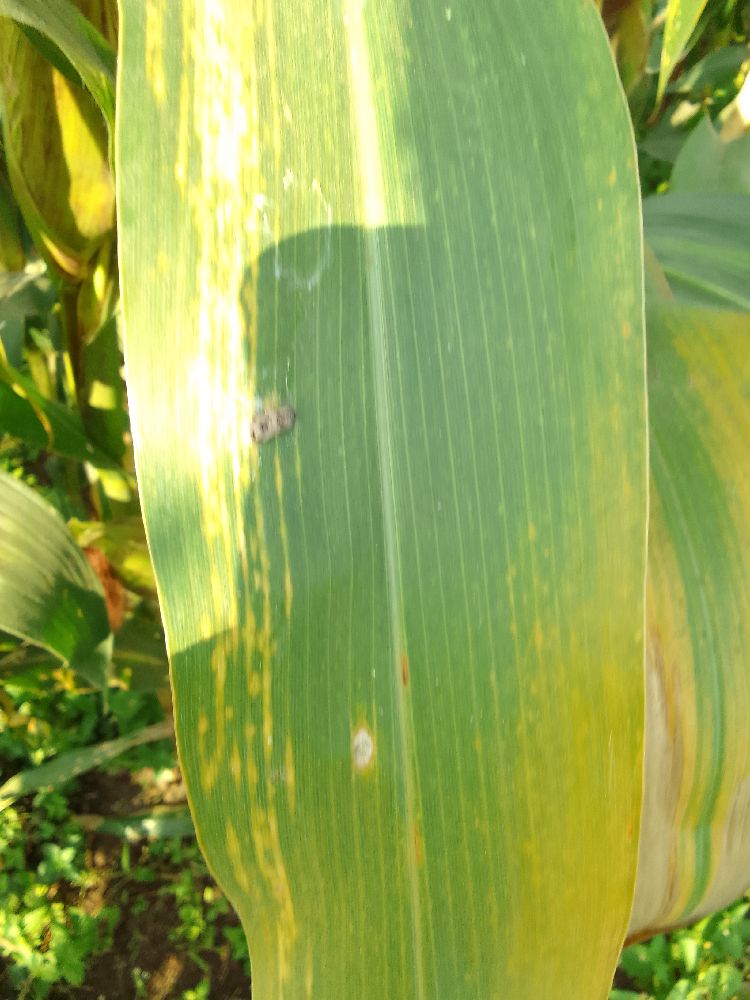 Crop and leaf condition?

maize, maize lethal necrosis
